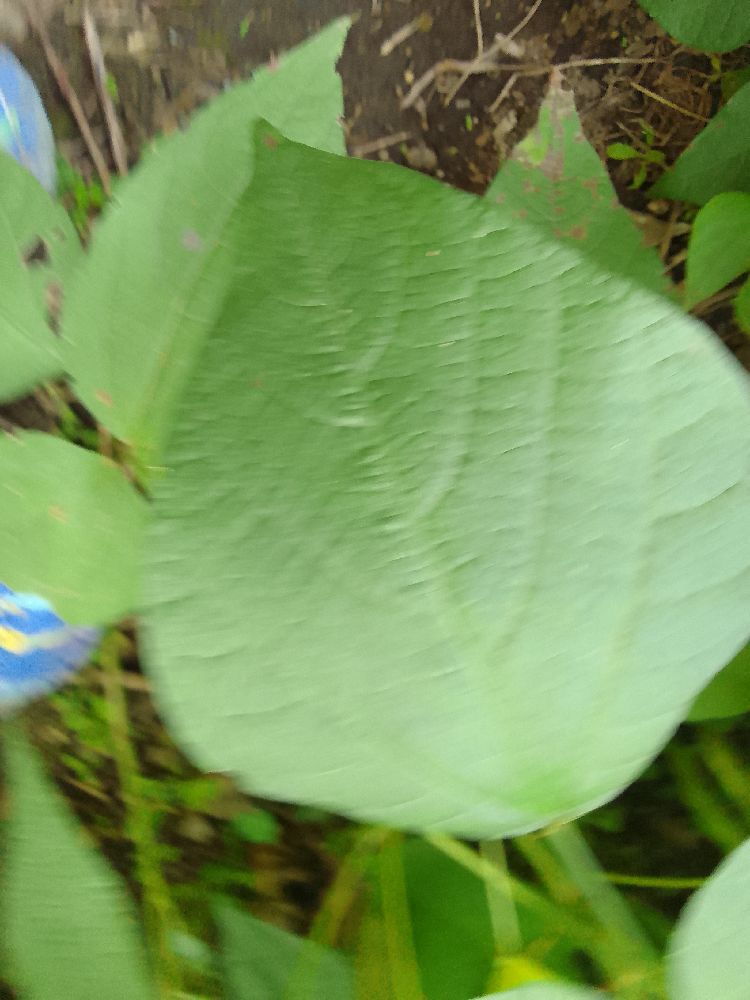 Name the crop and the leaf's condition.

common bean, healthy
